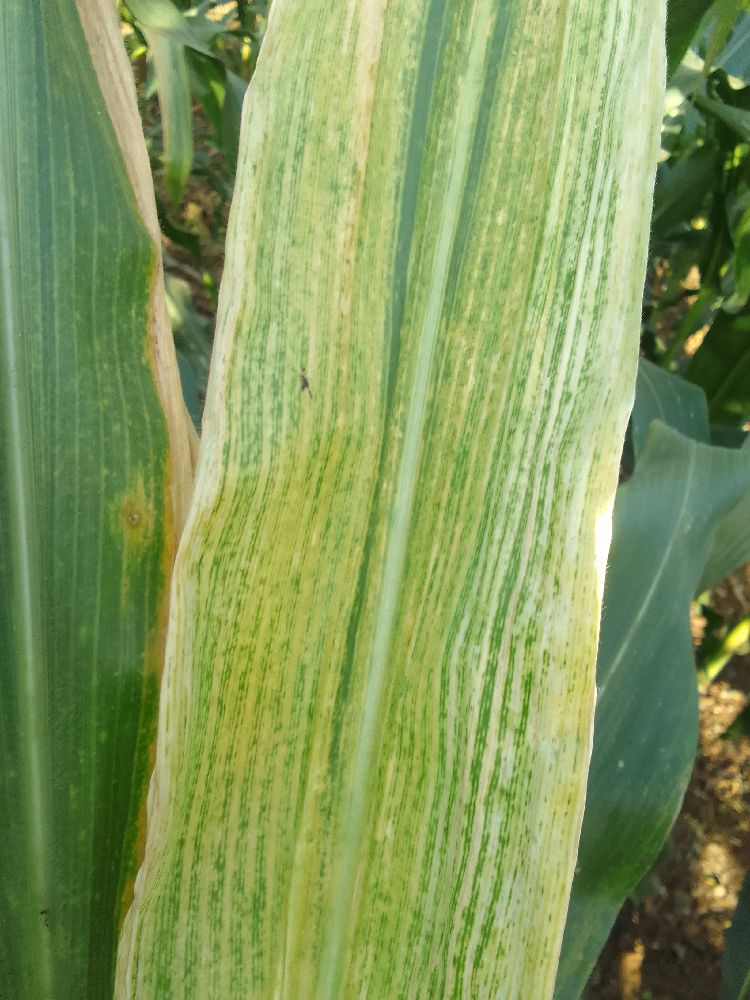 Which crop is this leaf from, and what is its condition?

maize, maize lethal necrosis
